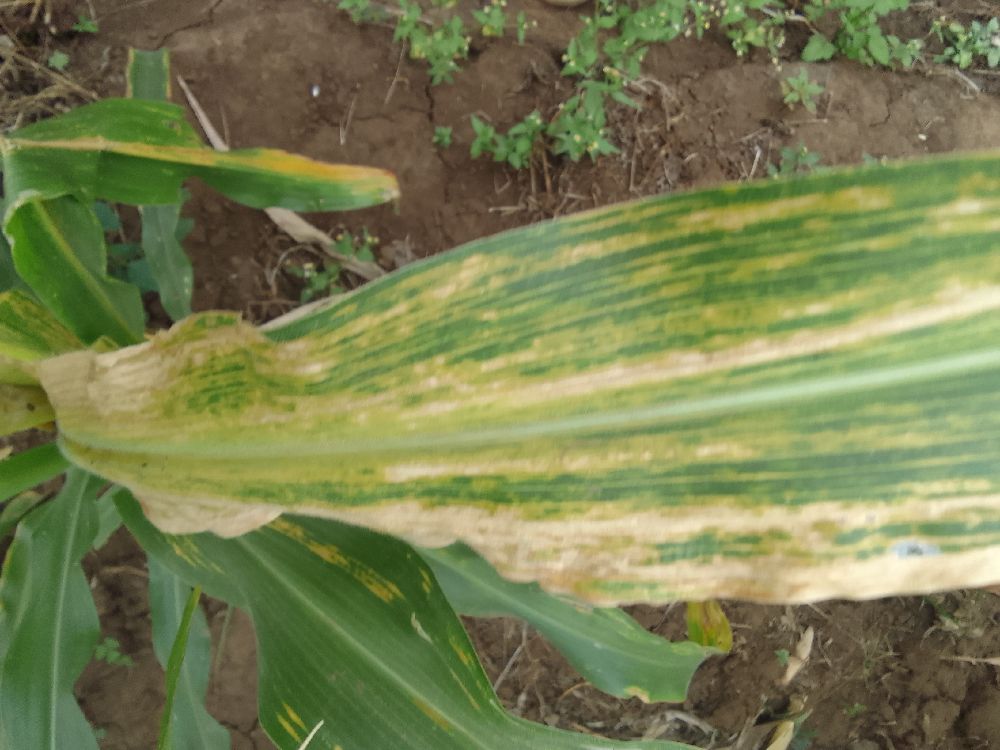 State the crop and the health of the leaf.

maize, maize lethal necrosis
